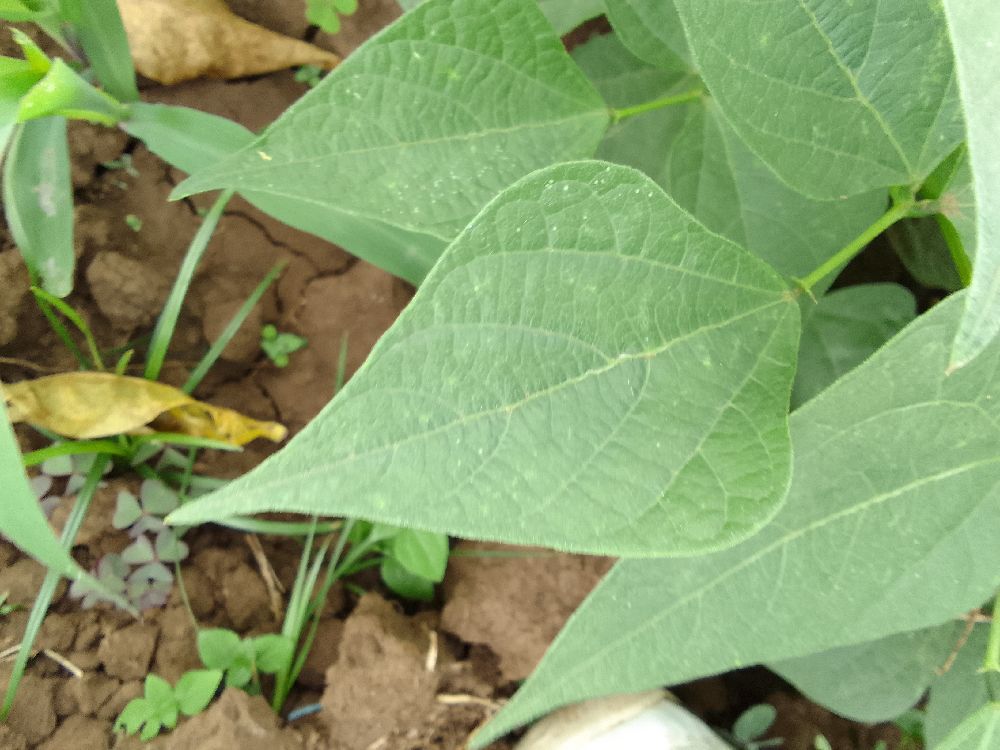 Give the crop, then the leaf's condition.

common bean, healthy
